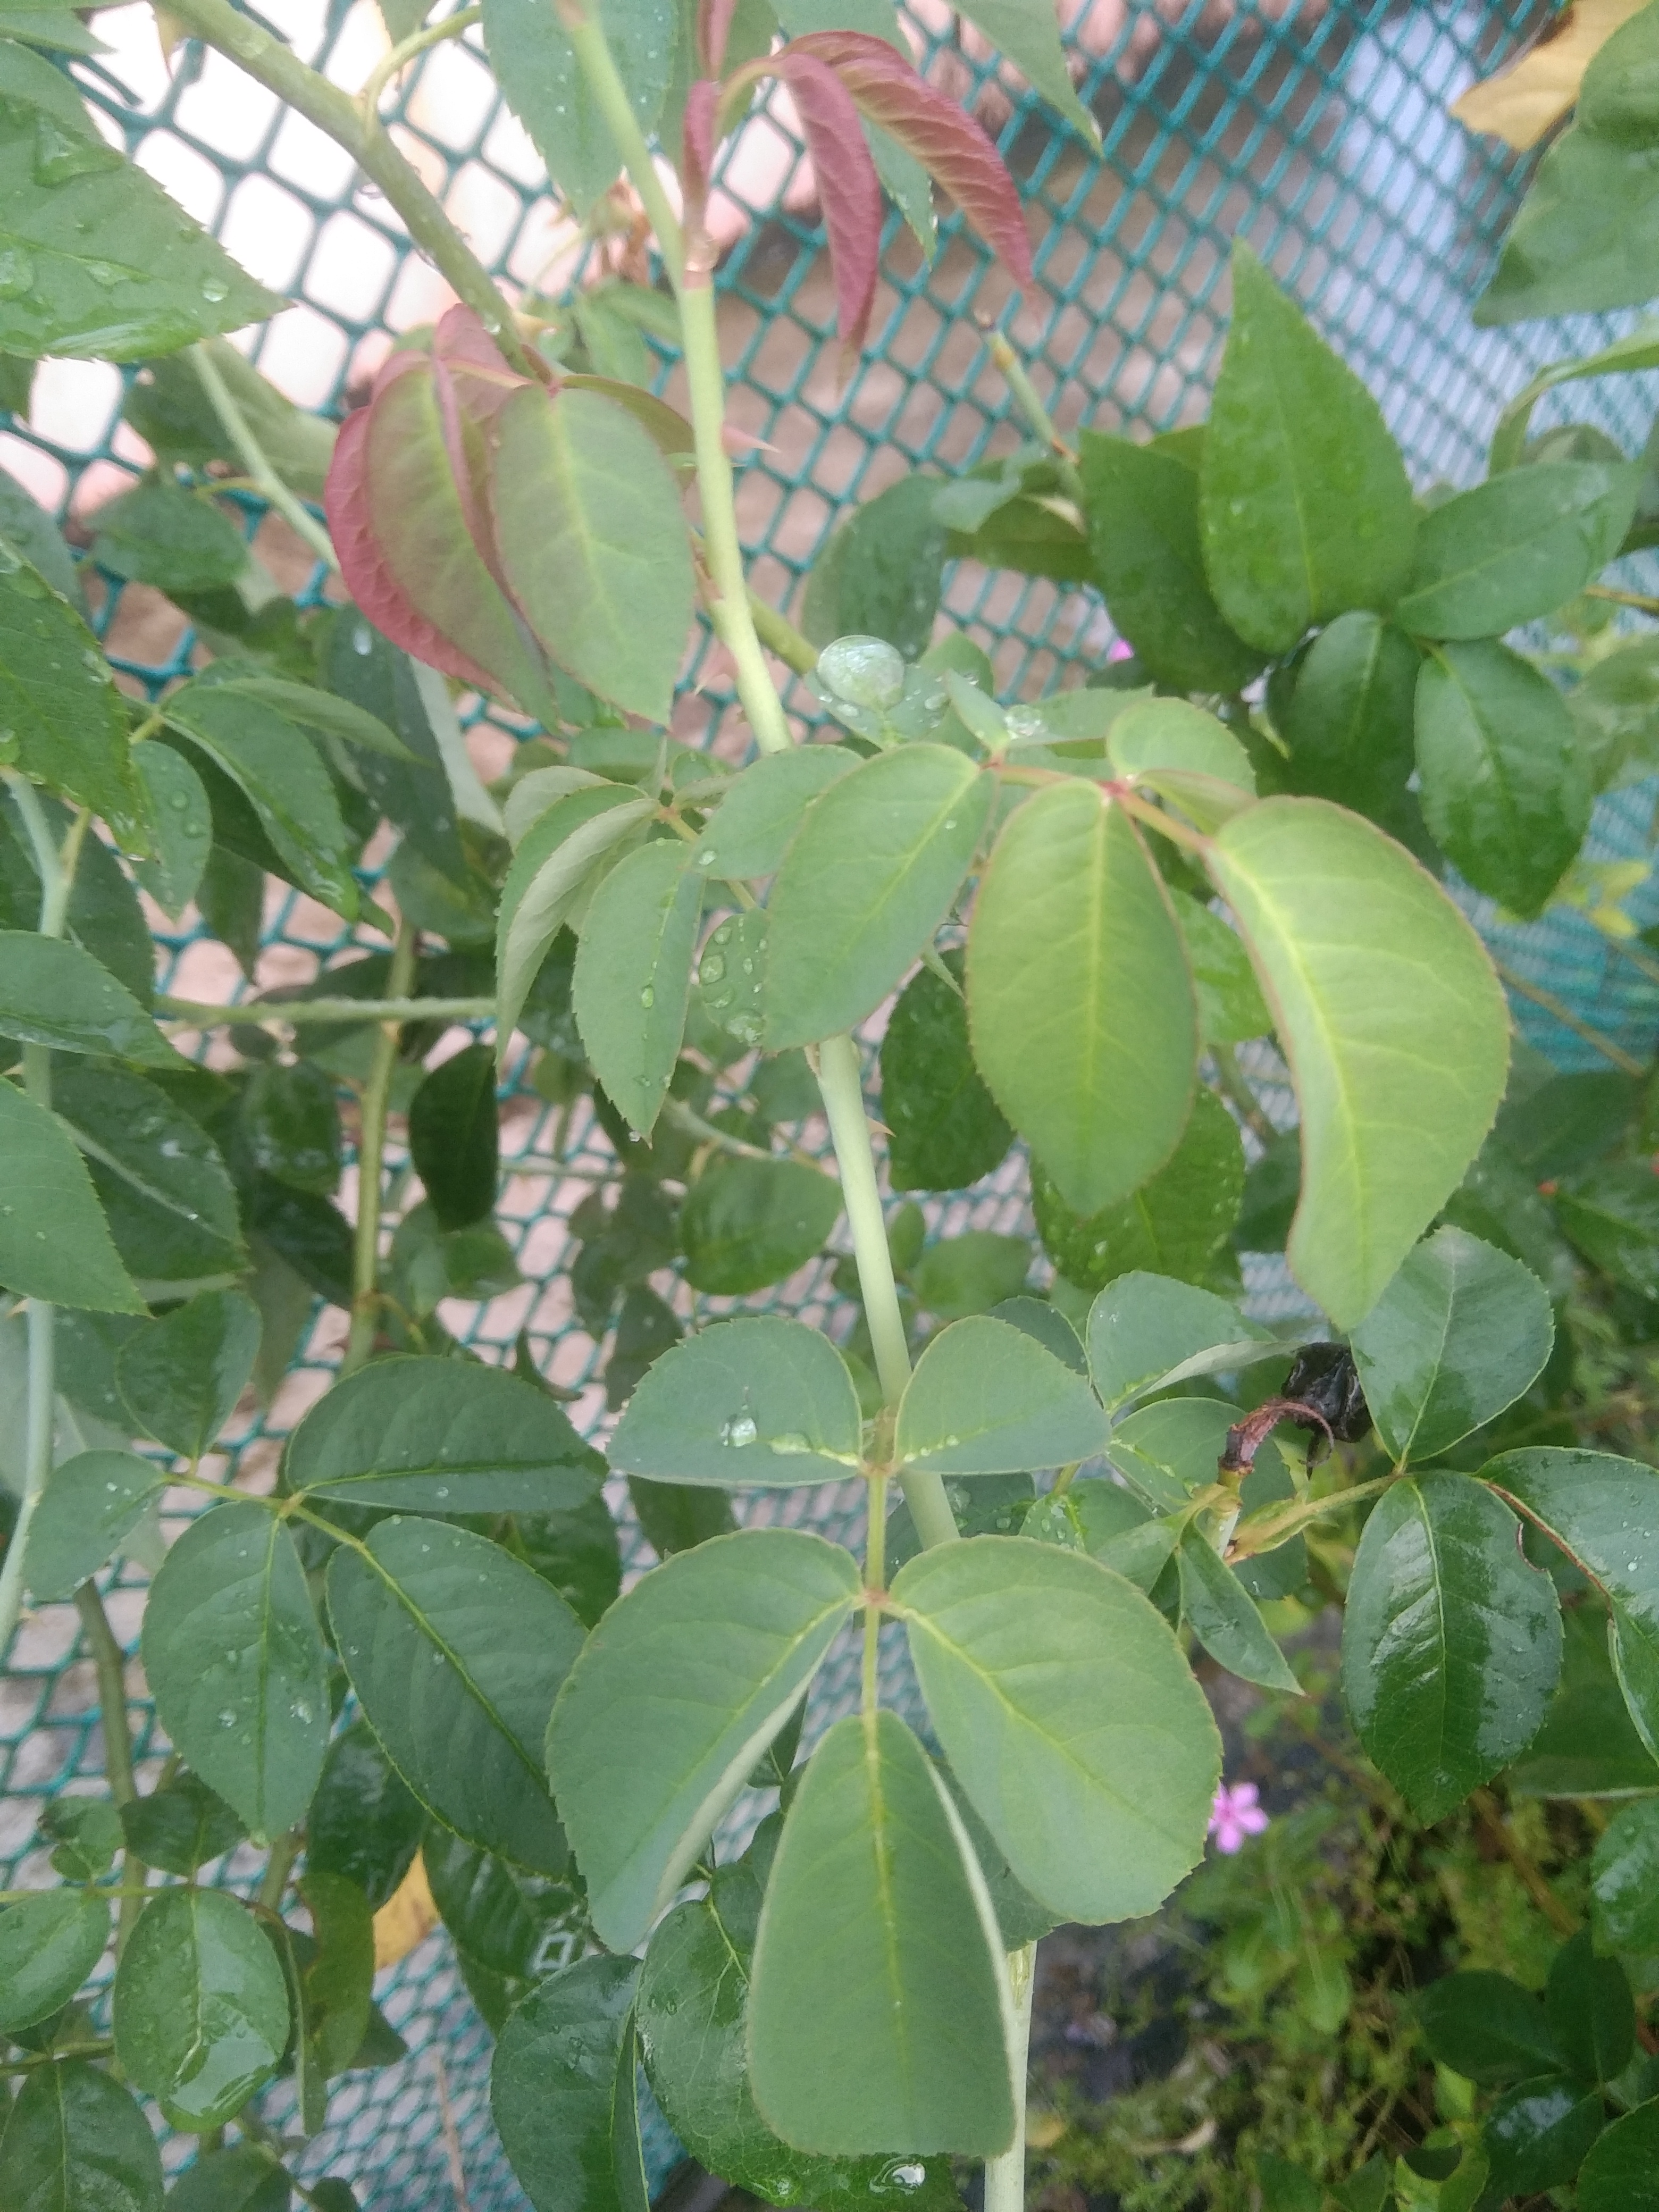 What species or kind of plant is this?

rose
